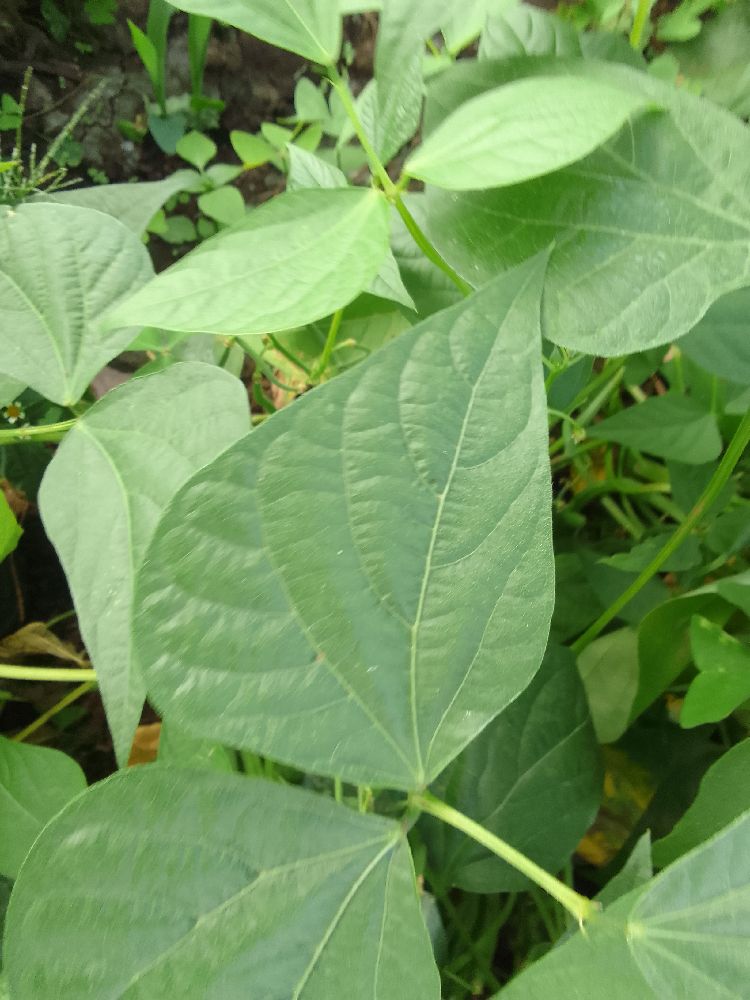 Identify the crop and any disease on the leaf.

common bean, healthy
